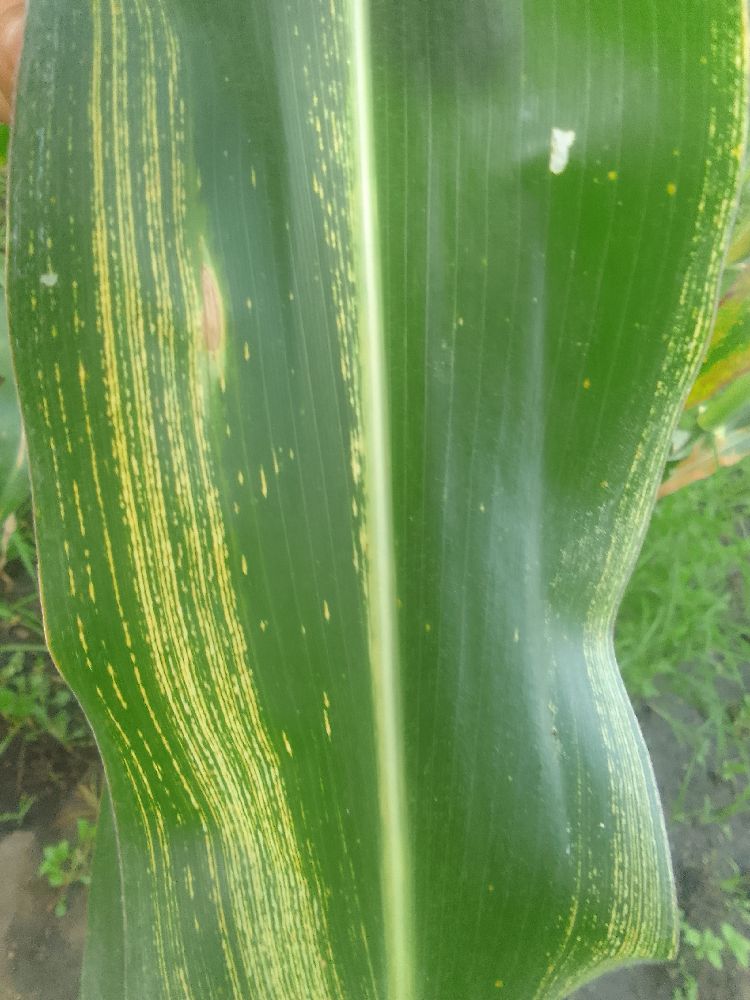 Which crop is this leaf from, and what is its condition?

maize, maize streak virus
